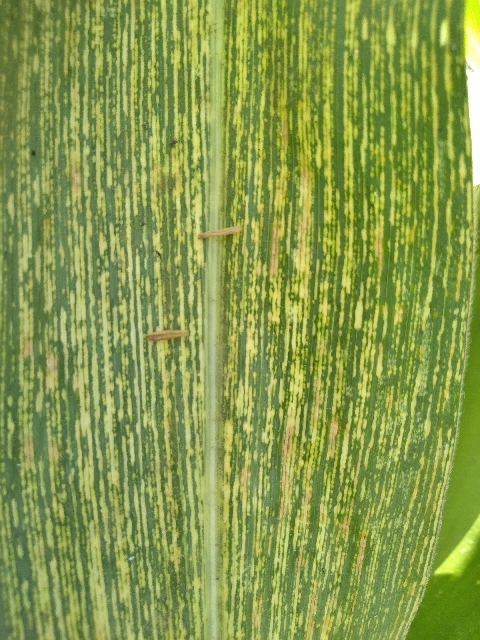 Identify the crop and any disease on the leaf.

maize, maize streak virus
